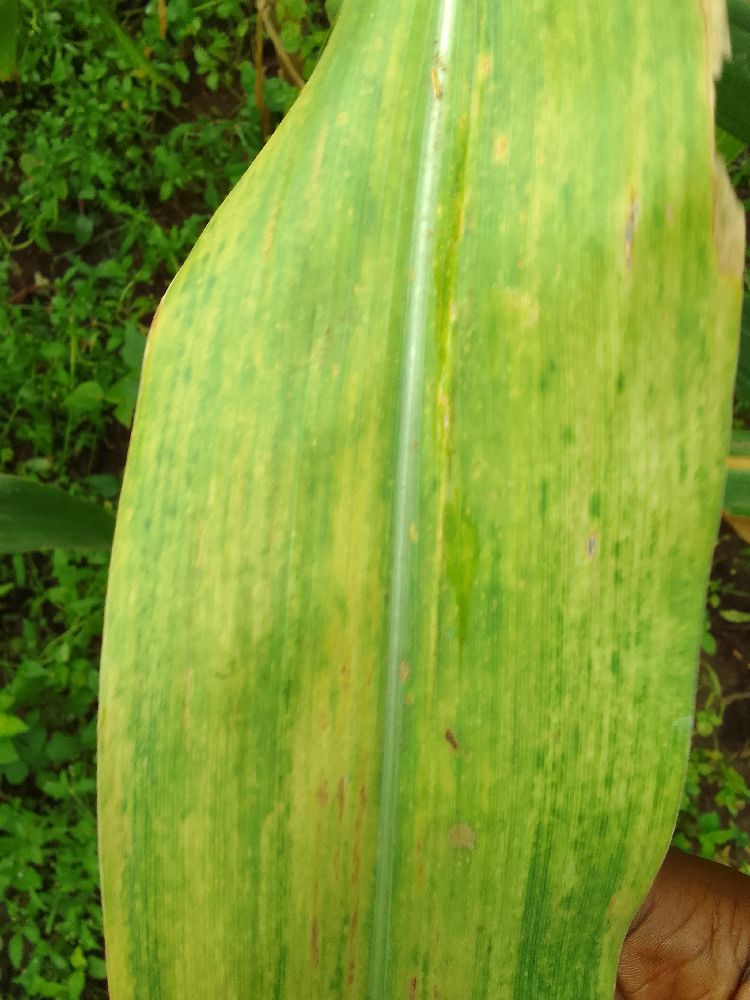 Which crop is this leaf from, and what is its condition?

maize, maize lethal necrosis
